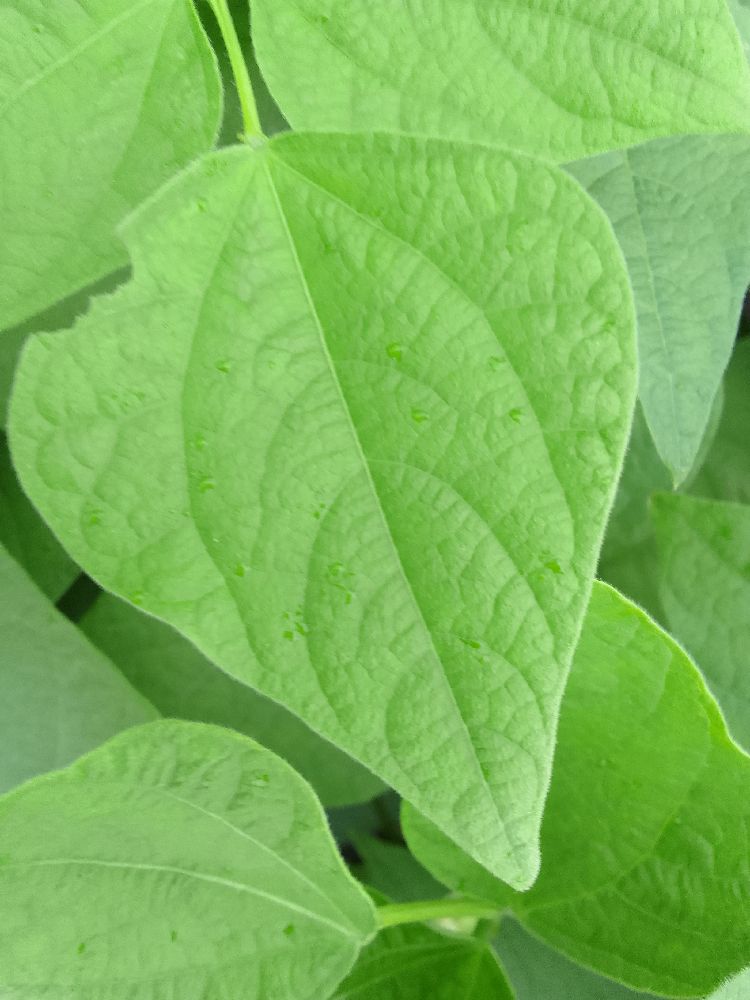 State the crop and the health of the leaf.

common bean, healthy
